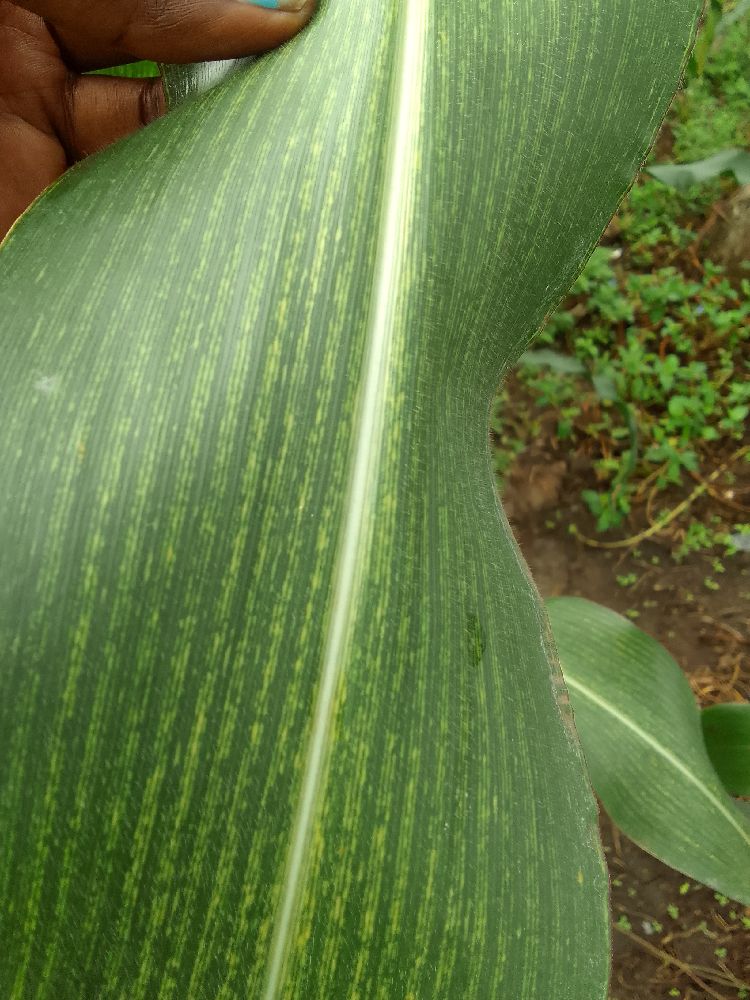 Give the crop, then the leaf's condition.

maize, maize streak virus
